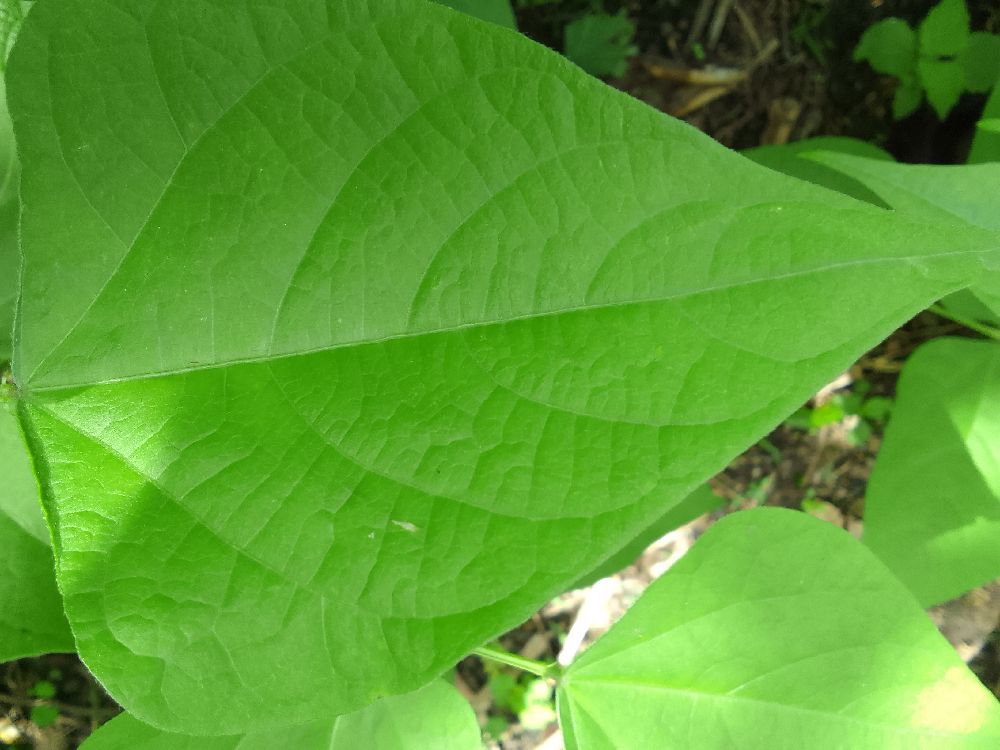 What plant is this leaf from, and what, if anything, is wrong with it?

common bean, healthy
